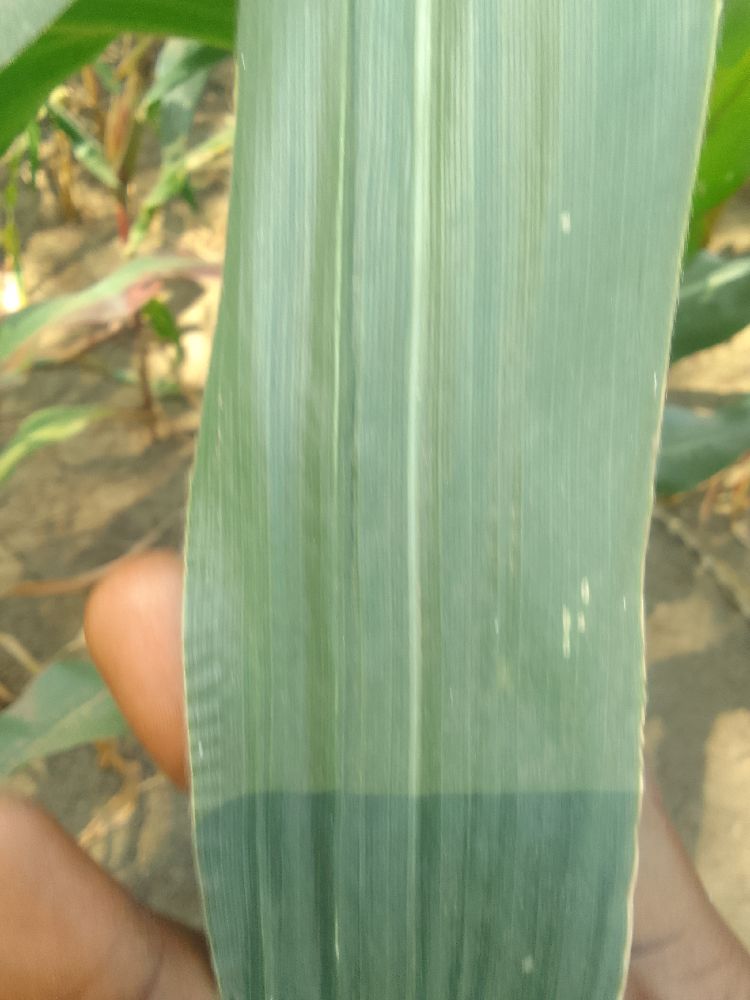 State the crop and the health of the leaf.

maize, healthy
